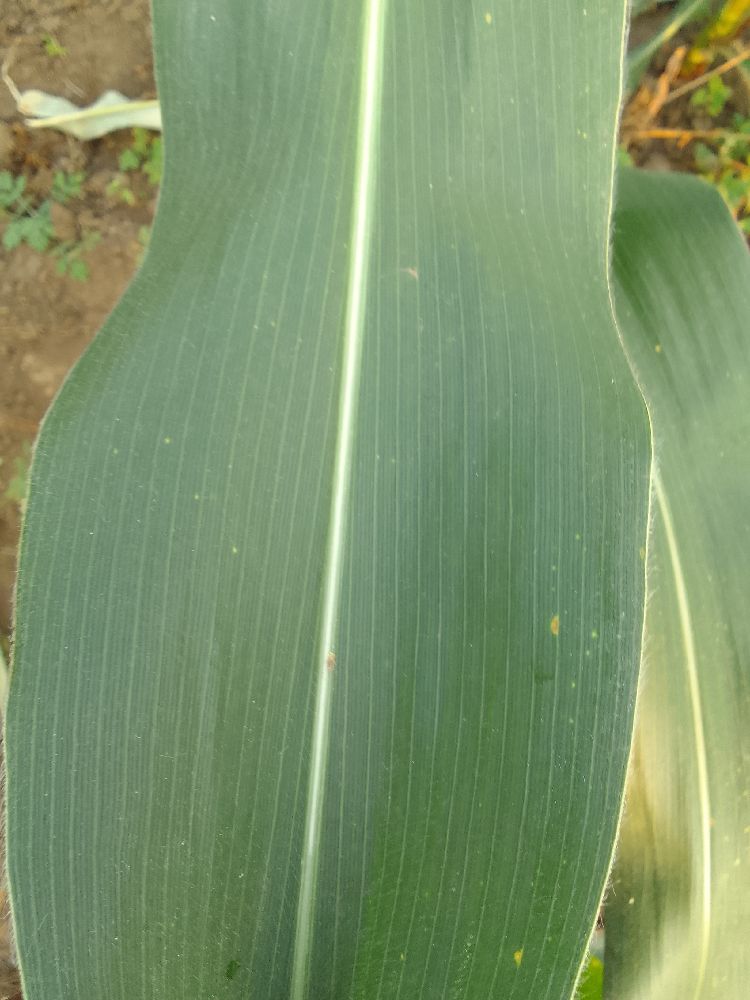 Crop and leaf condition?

maize, healthy
